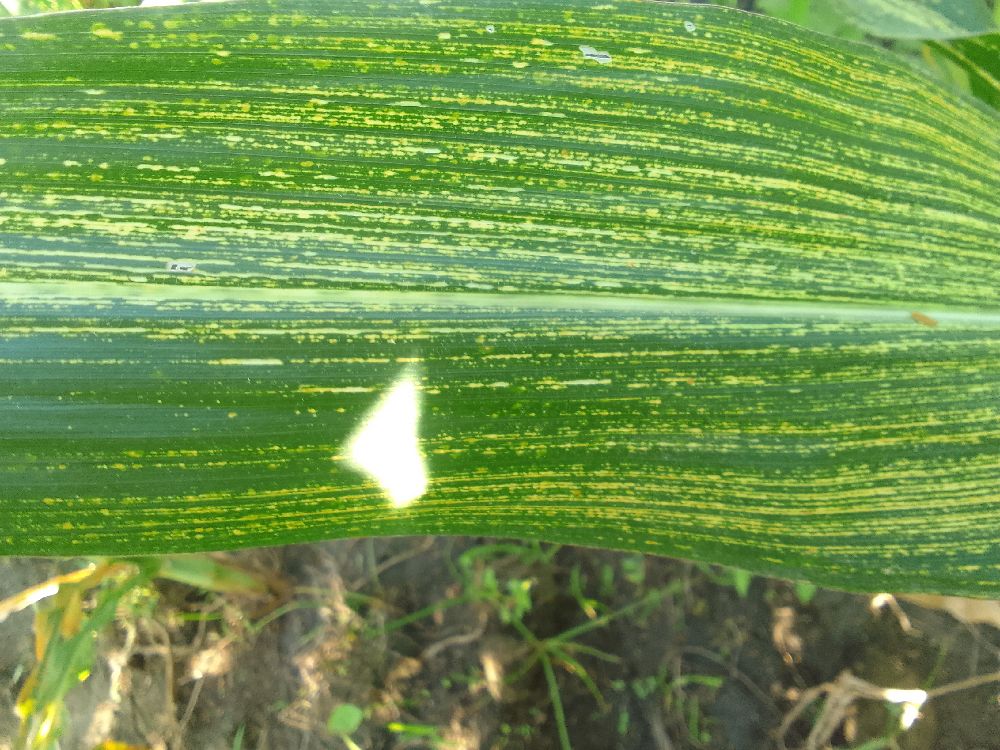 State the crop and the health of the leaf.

maize, maize streak virus
